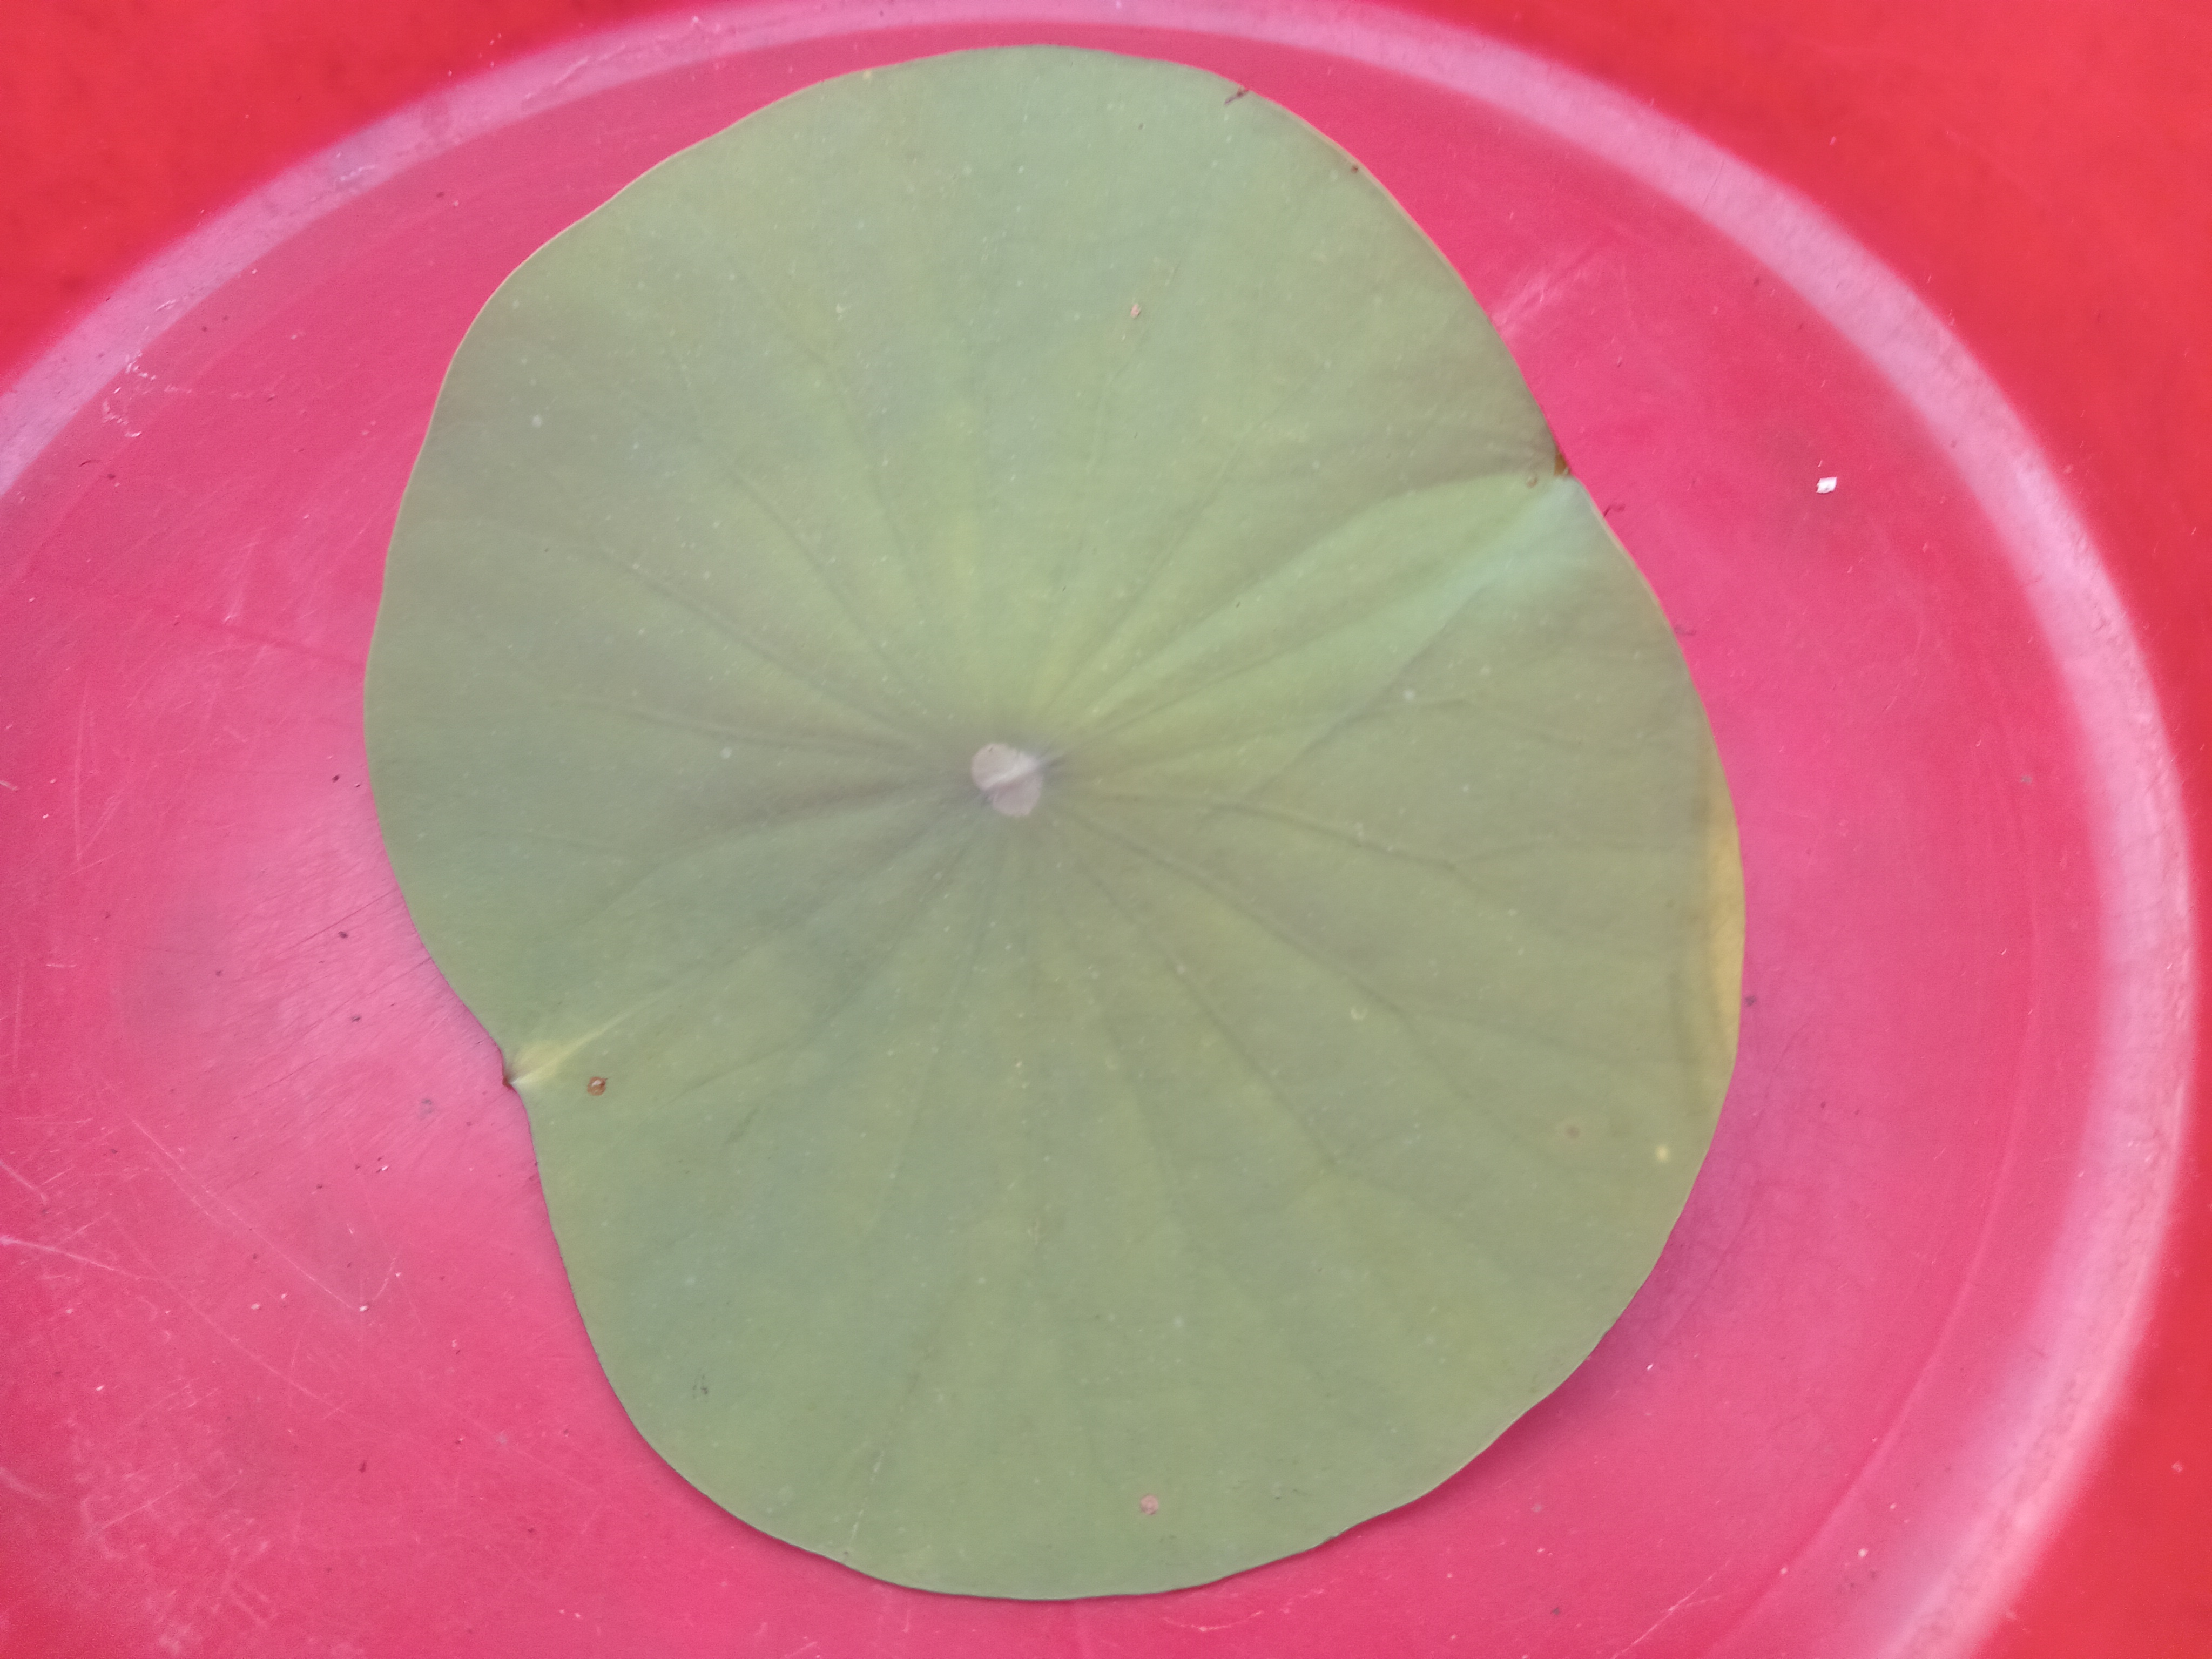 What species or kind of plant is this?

lotus
